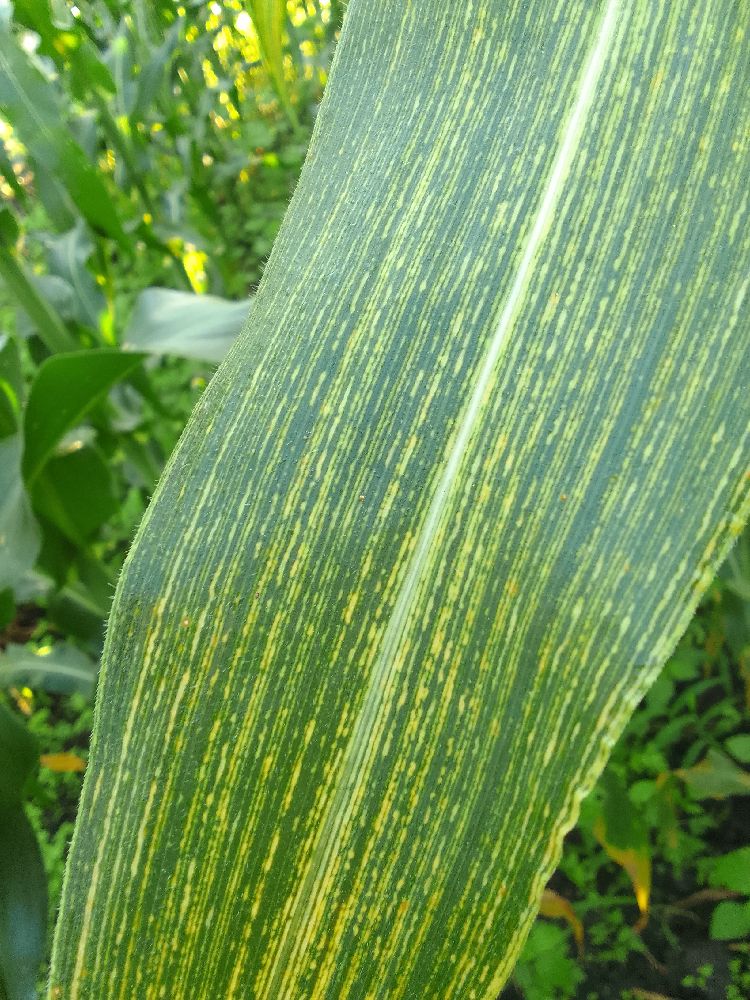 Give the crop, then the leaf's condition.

maize, maize streak virus
